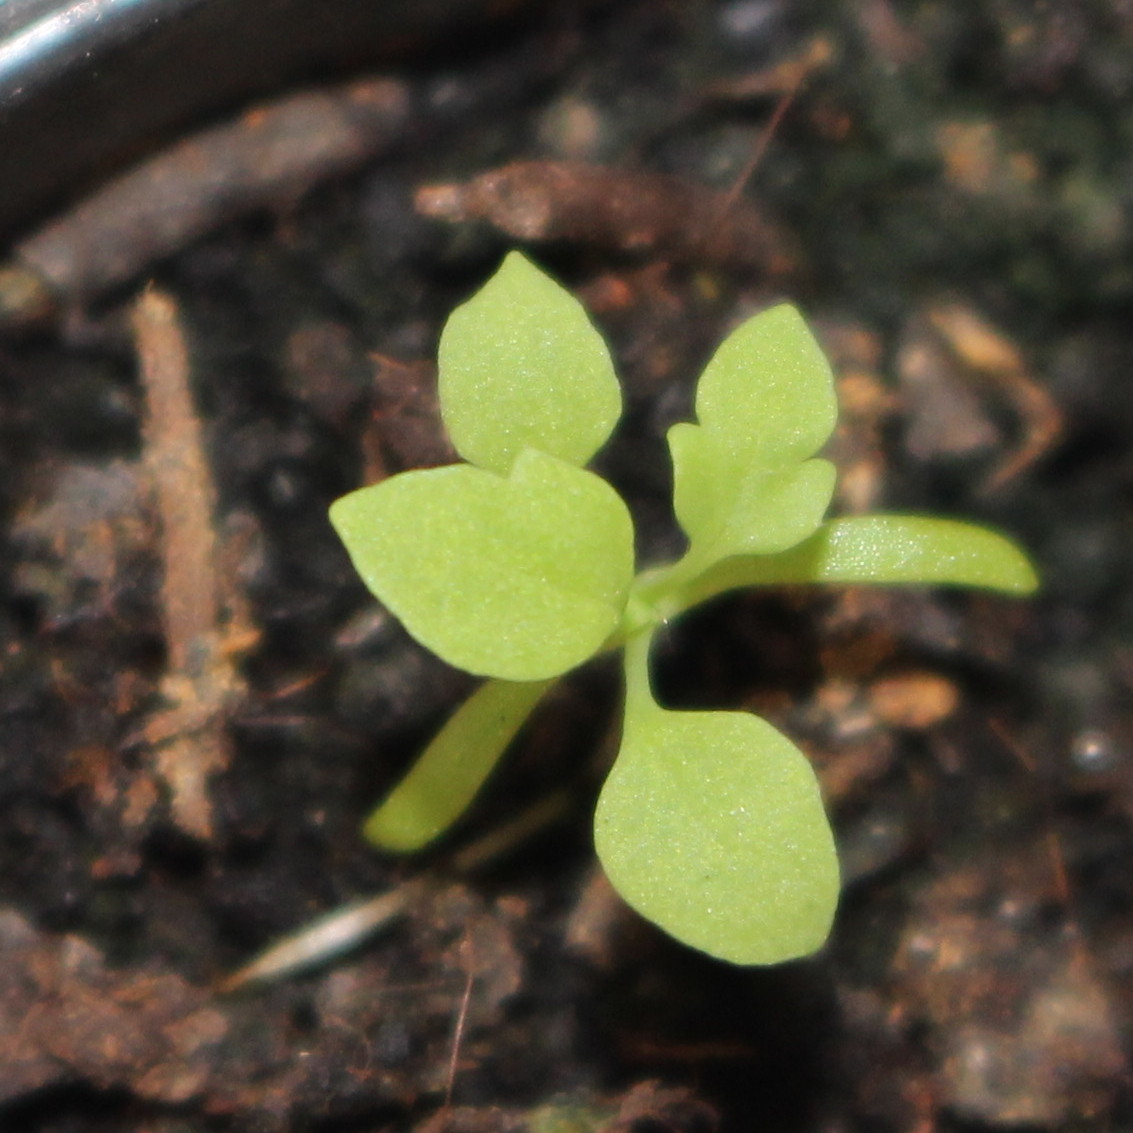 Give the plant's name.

Papaver rhoeas
